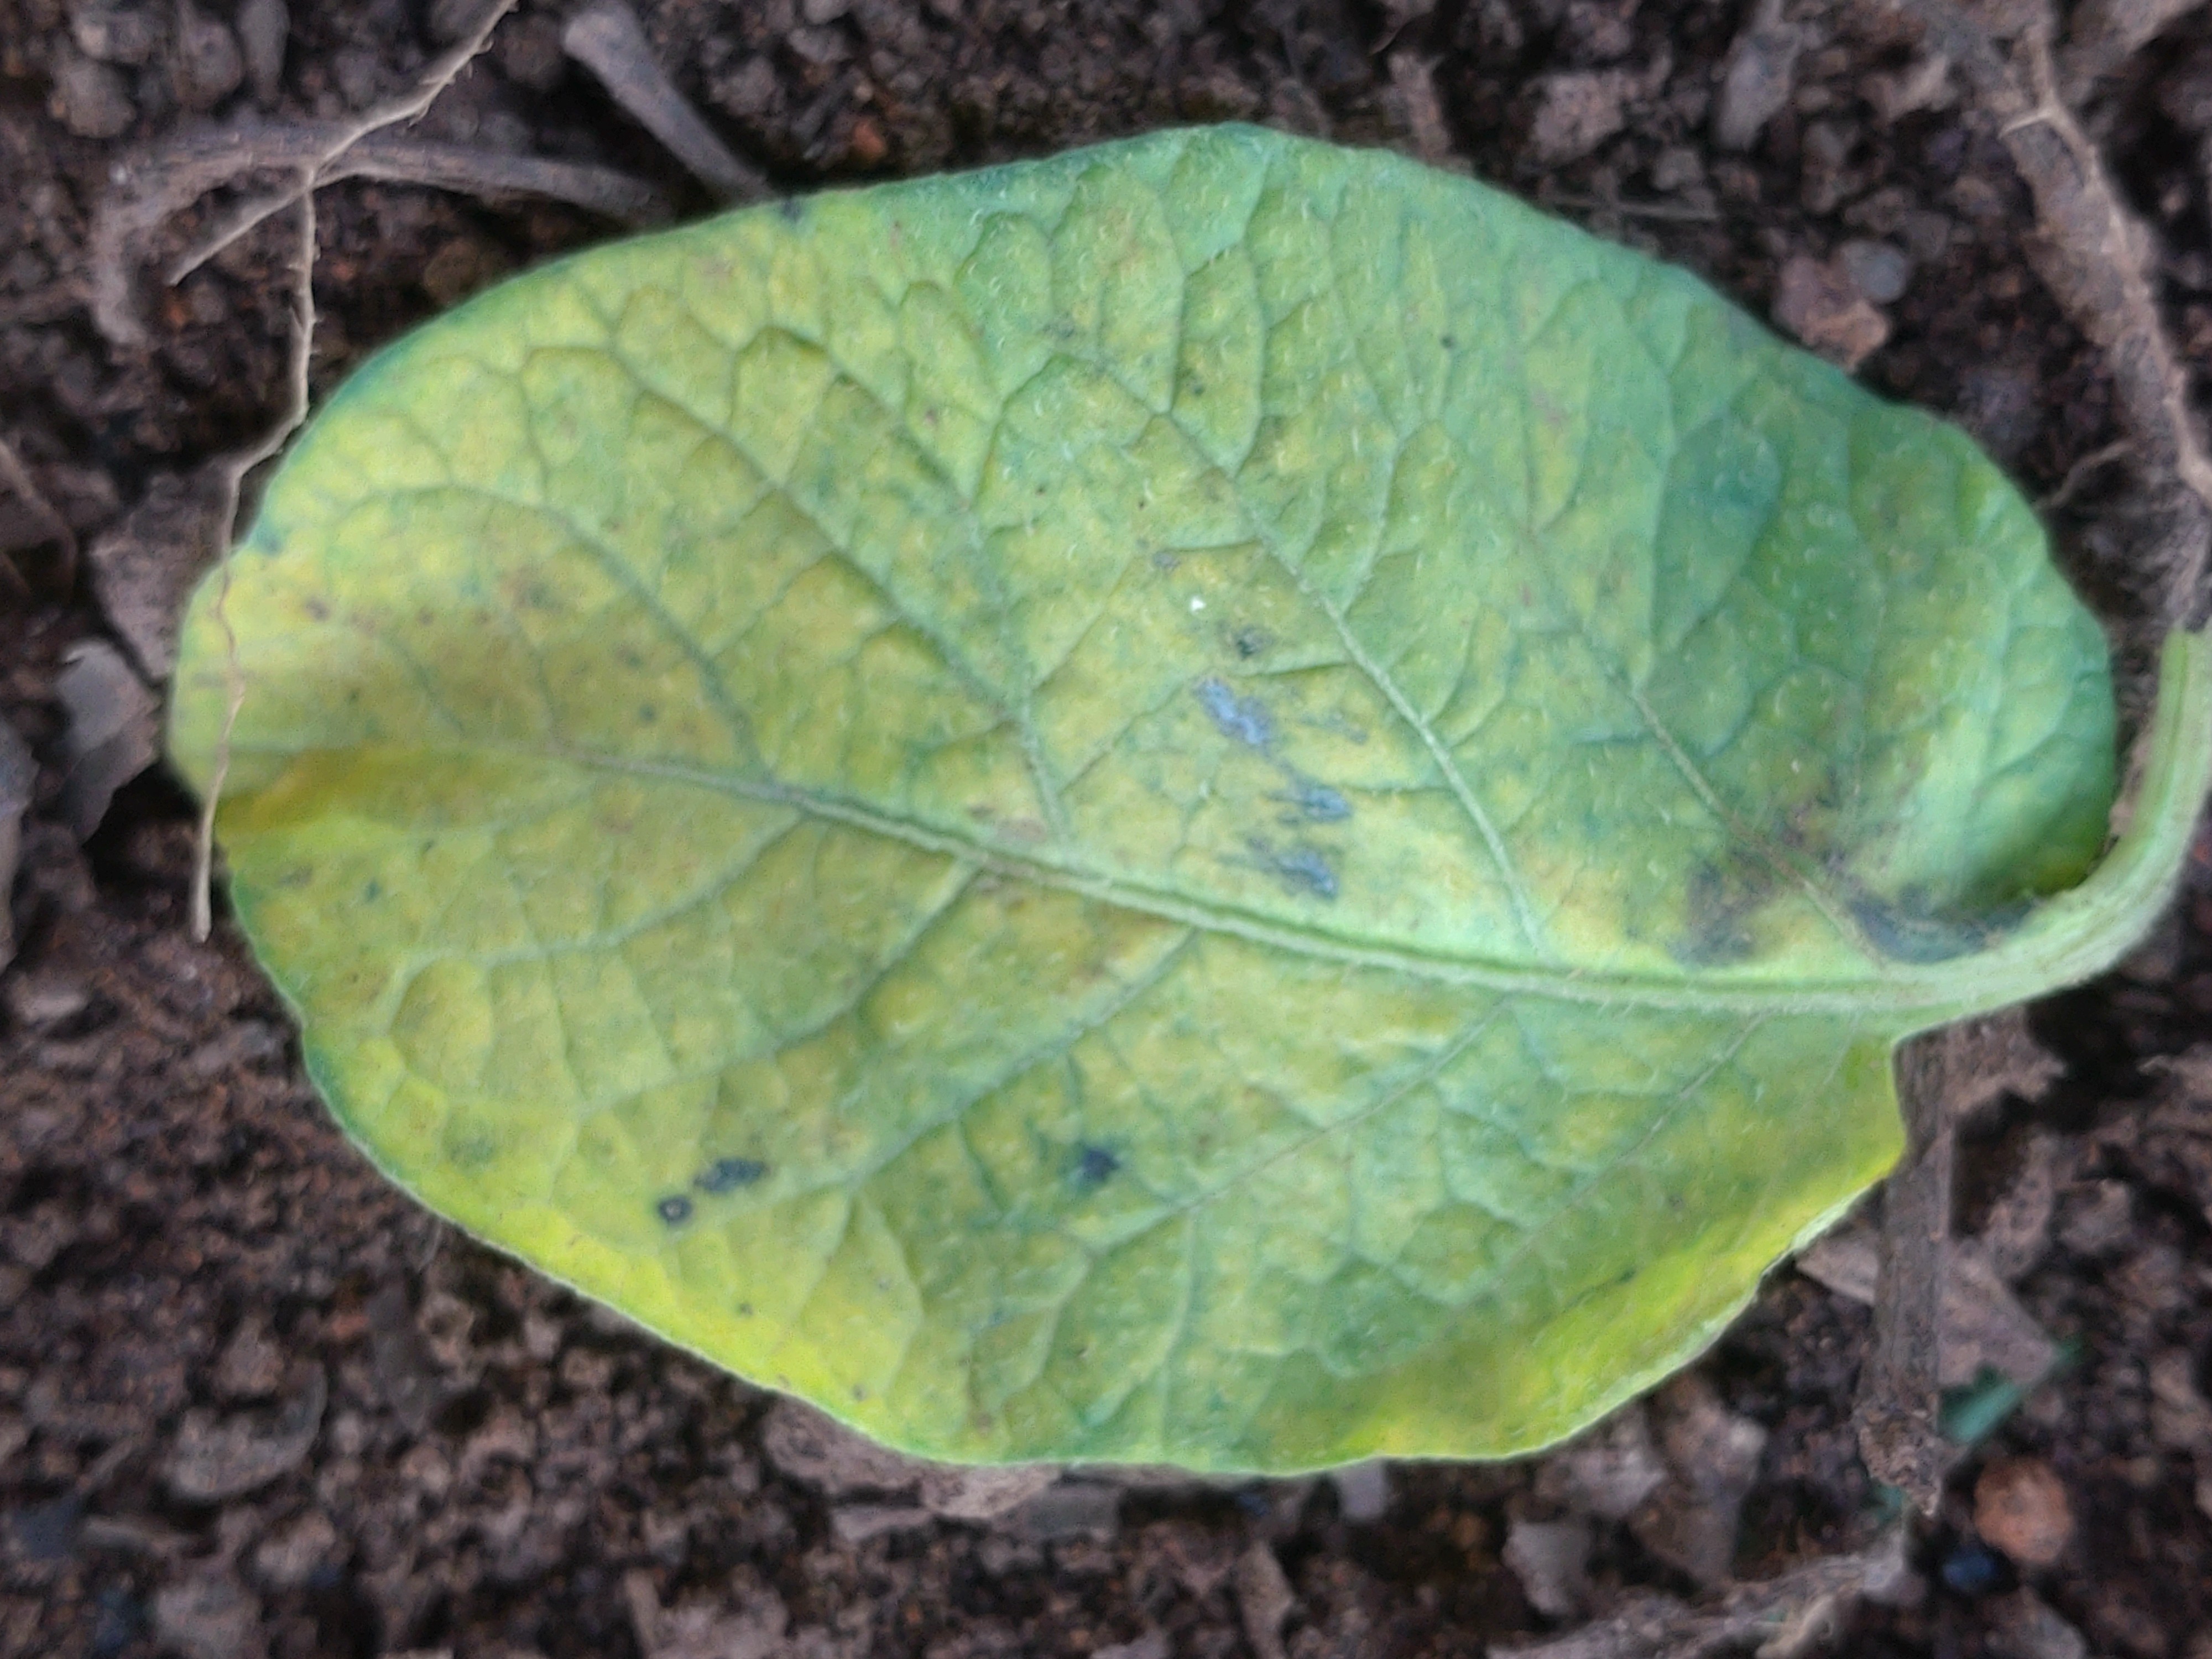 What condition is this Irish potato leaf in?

late blight
